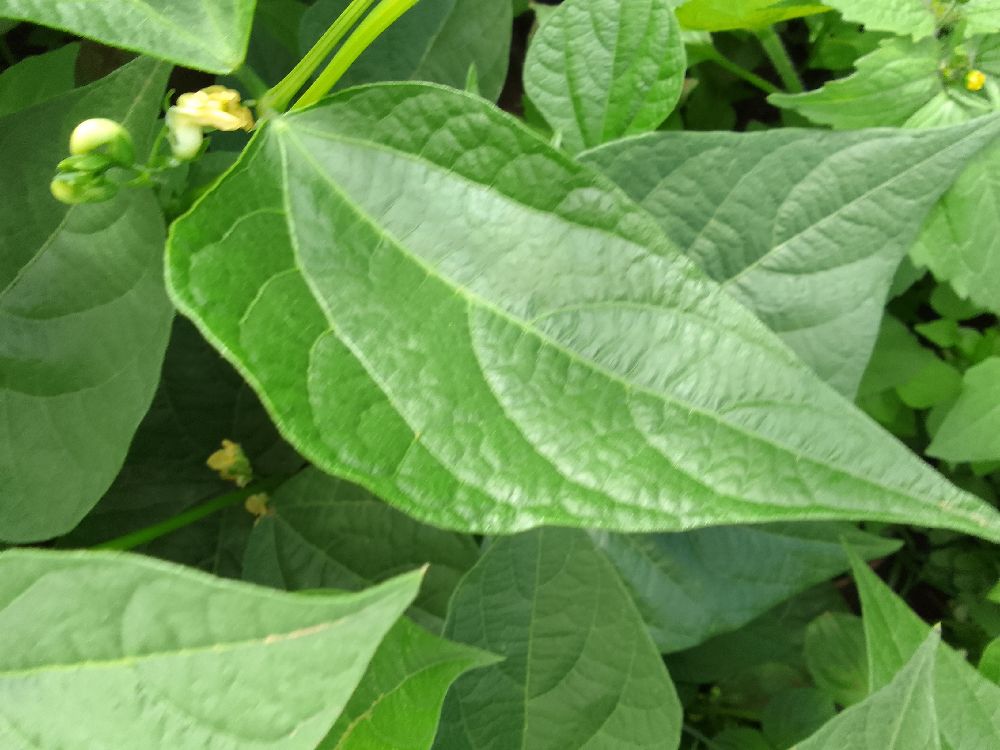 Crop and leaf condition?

common bean, healthy
